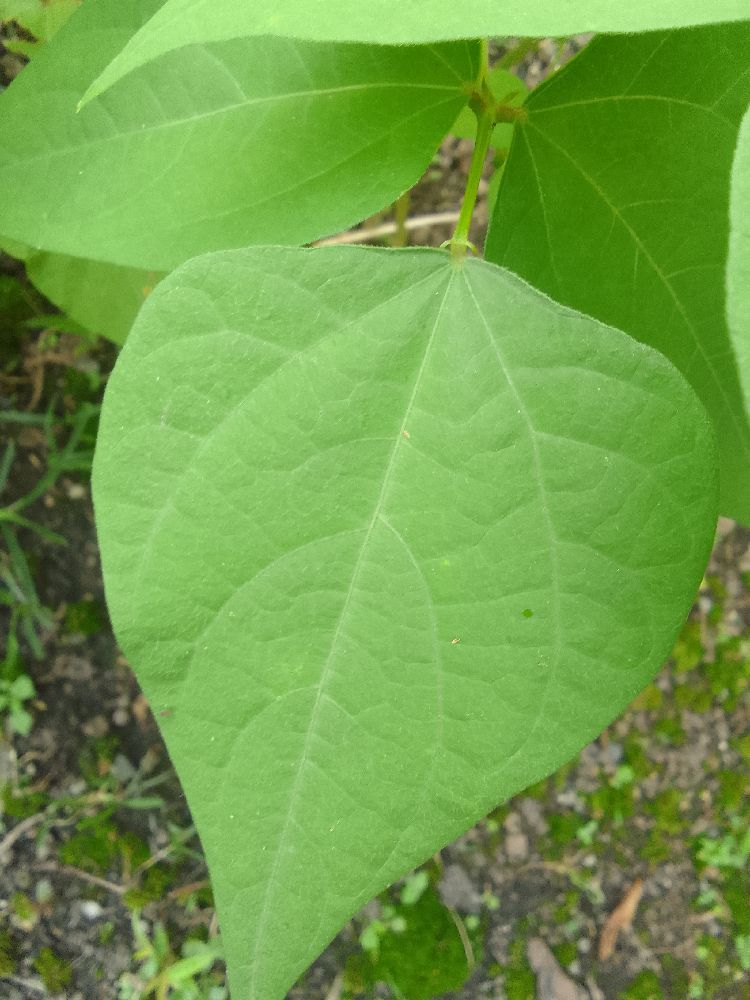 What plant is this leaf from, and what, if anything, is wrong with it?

common bean, healthy
